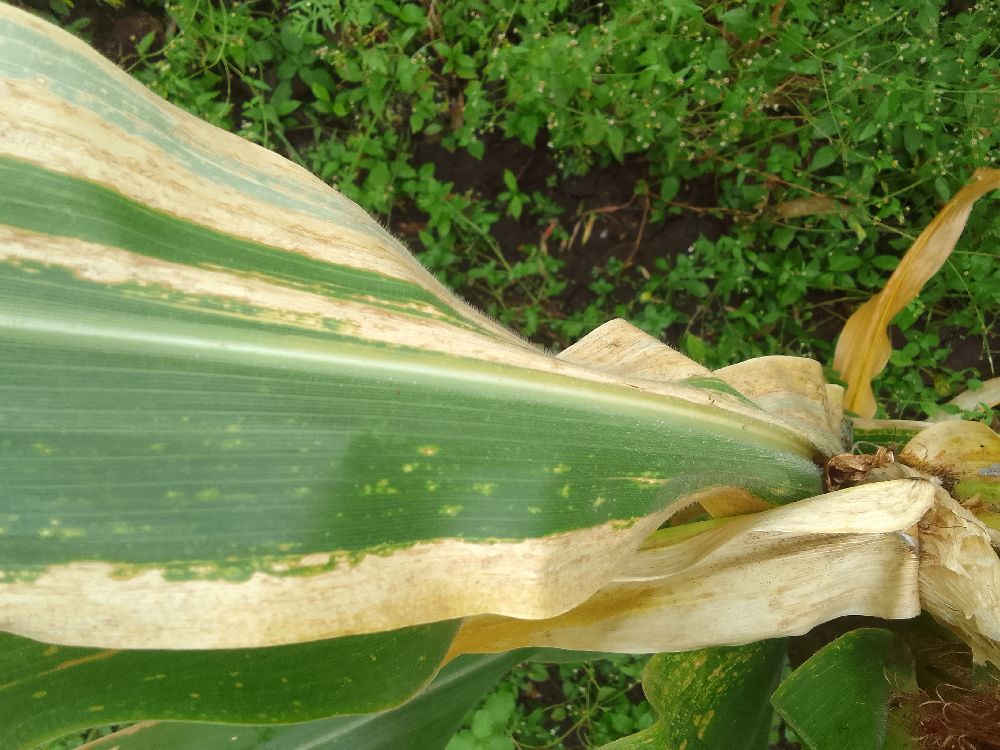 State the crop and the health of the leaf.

maize, maize lethal necrosis
